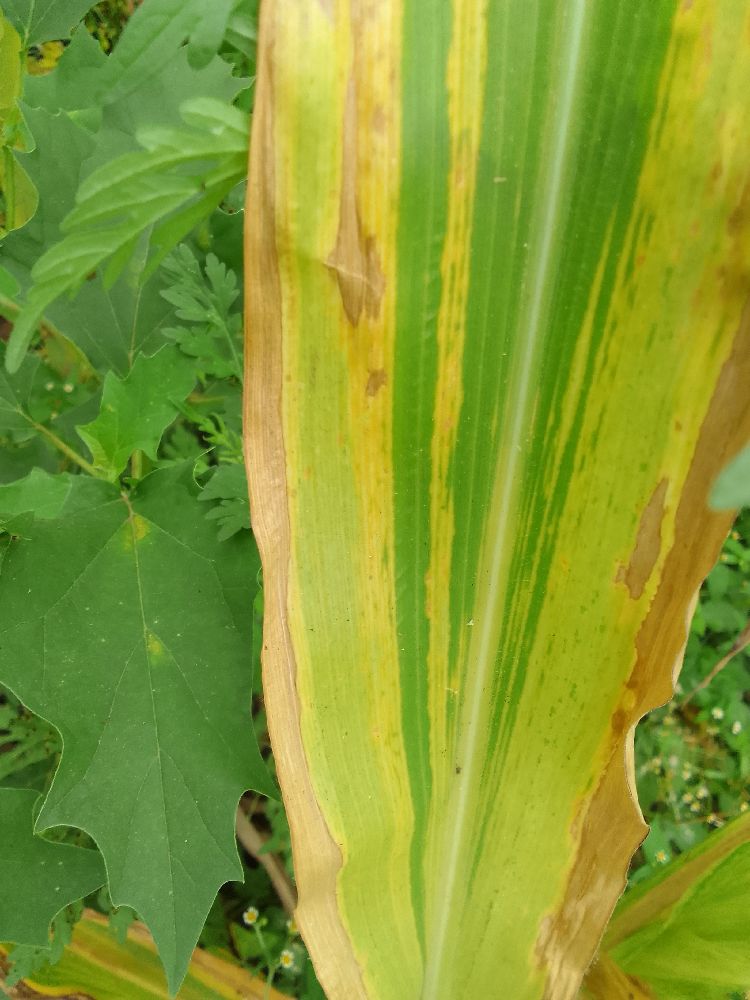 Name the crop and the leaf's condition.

maize, maize lethal necrosis
